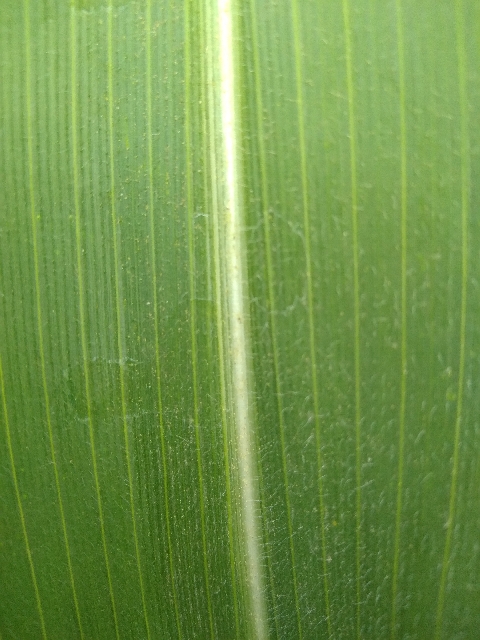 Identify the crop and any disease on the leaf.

maize, healthy
